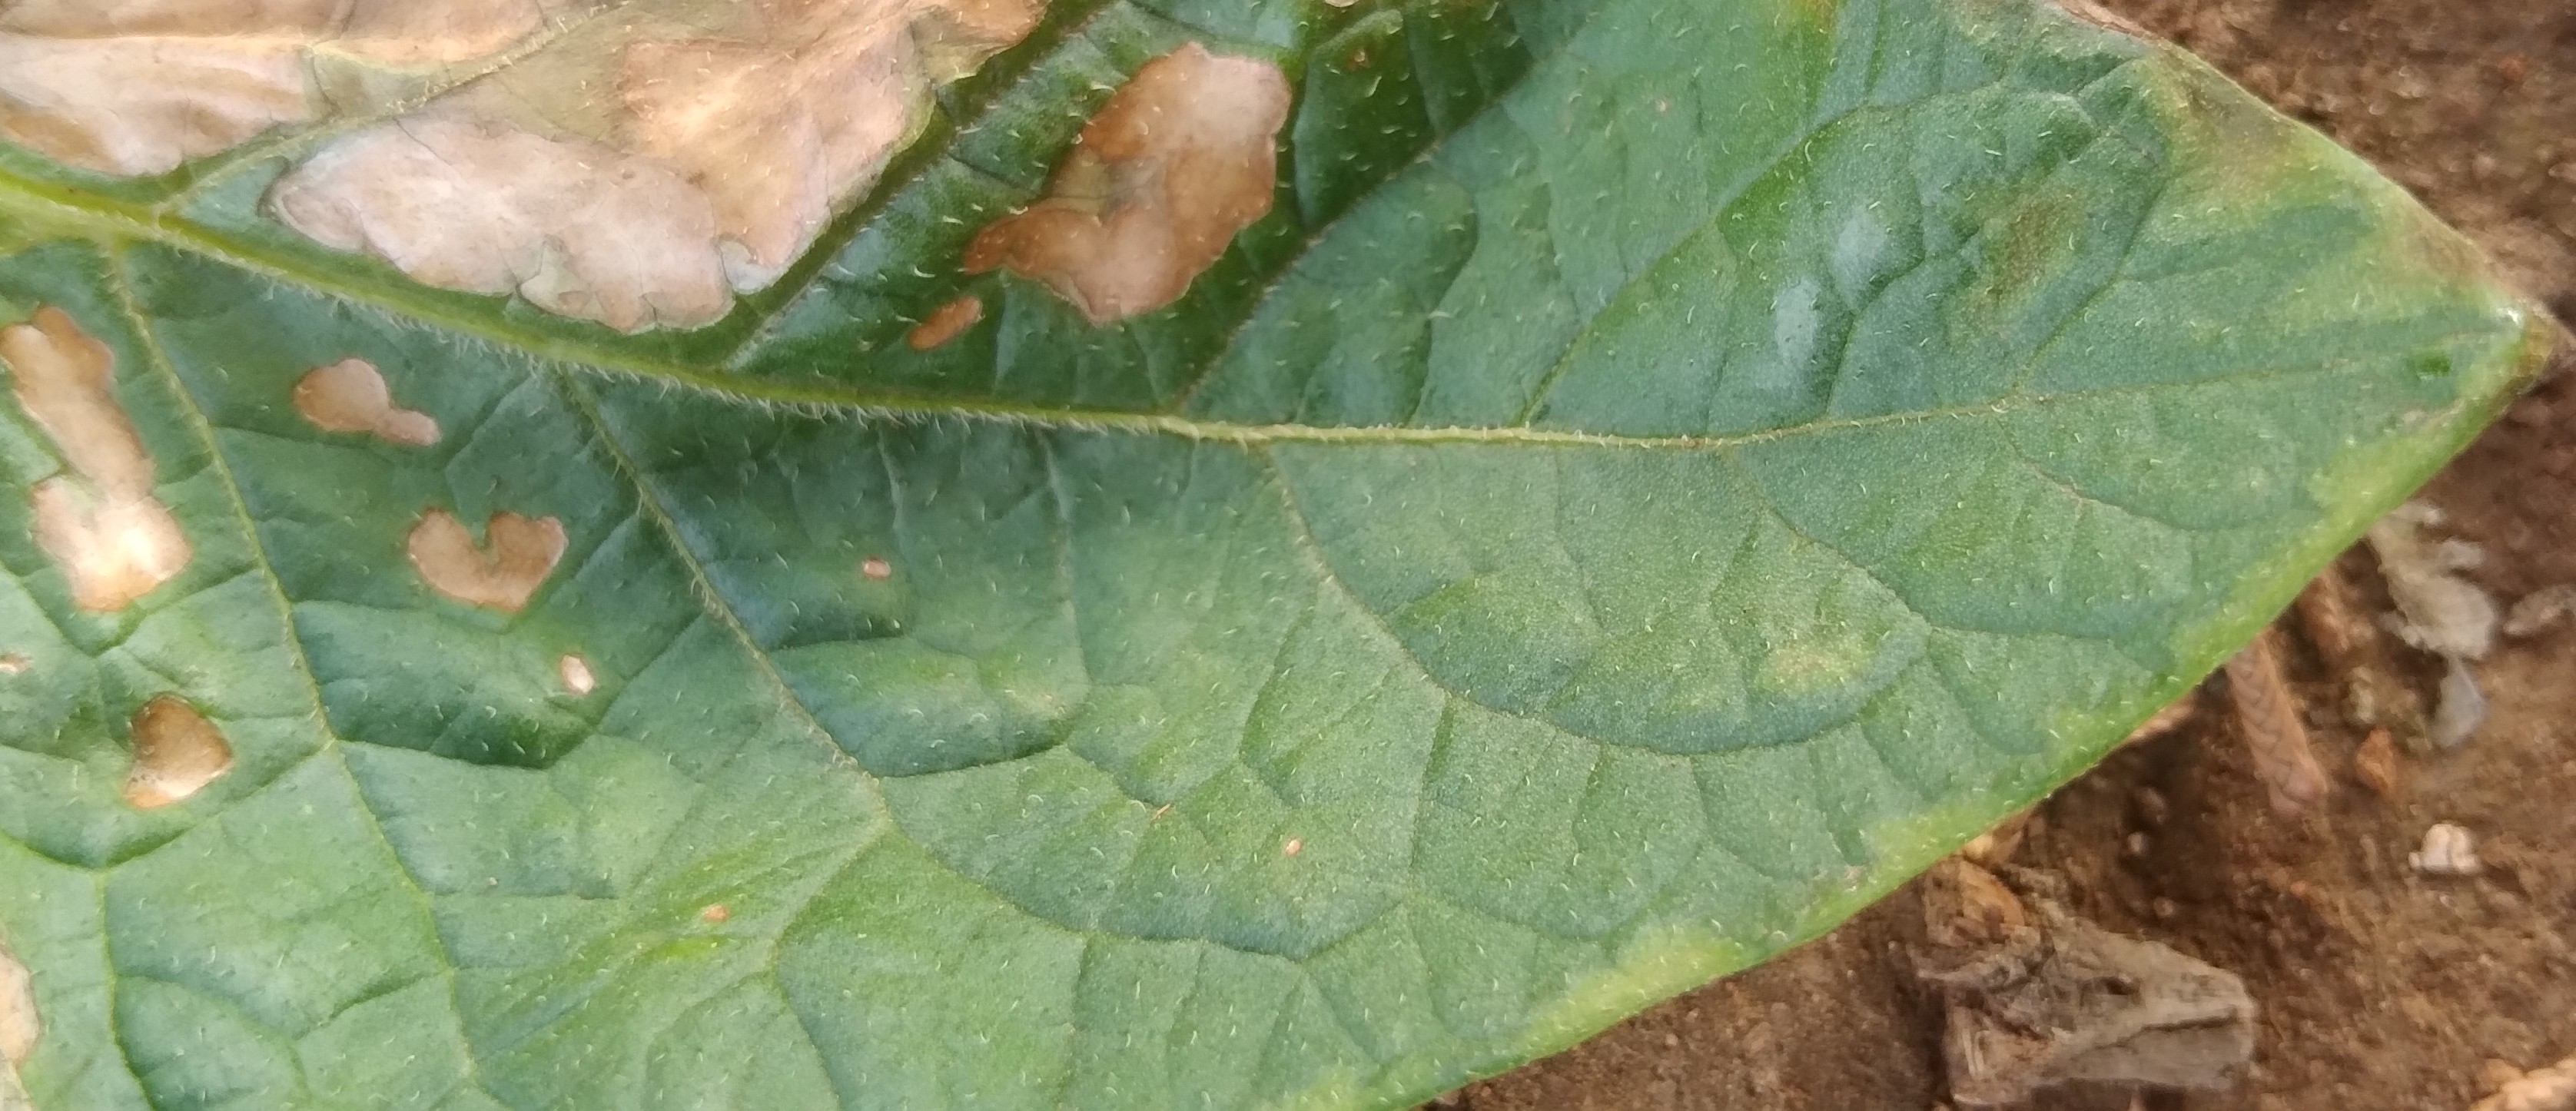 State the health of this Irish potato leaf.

early blight
